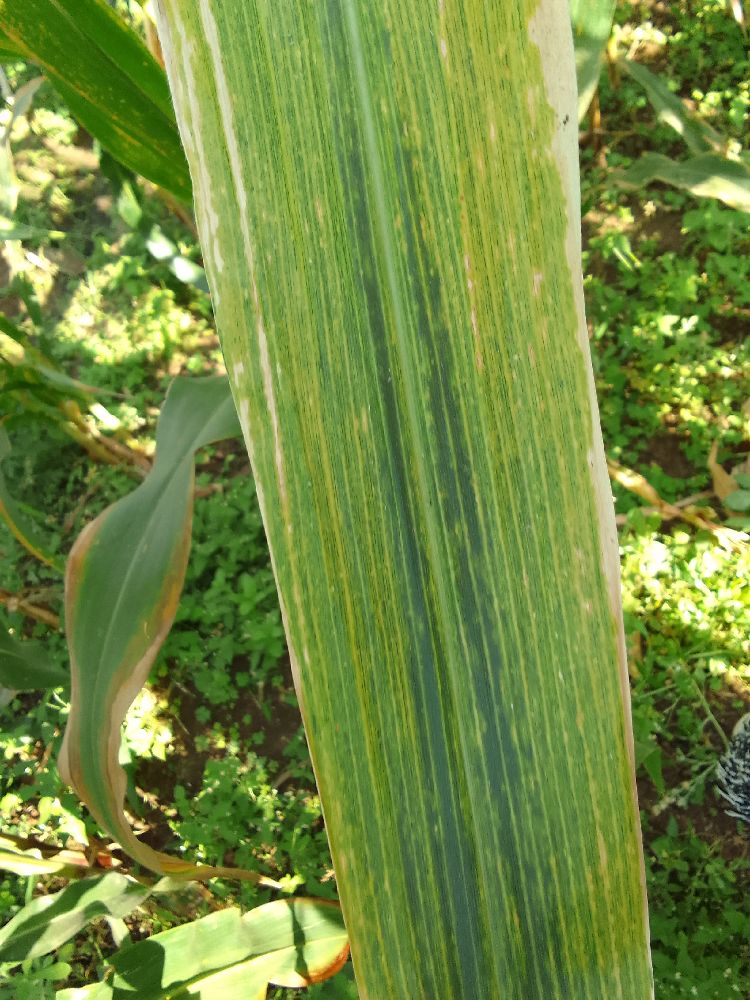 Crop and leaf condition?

maize, maize lethal necrosis
